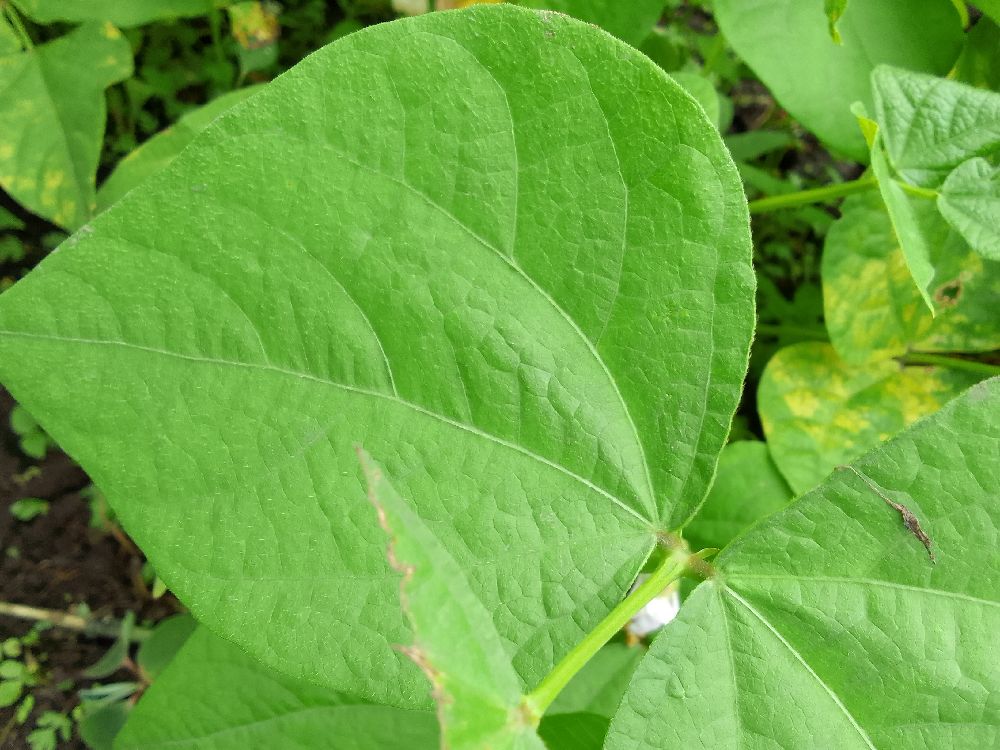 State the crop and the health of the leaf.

common bean, healthy
